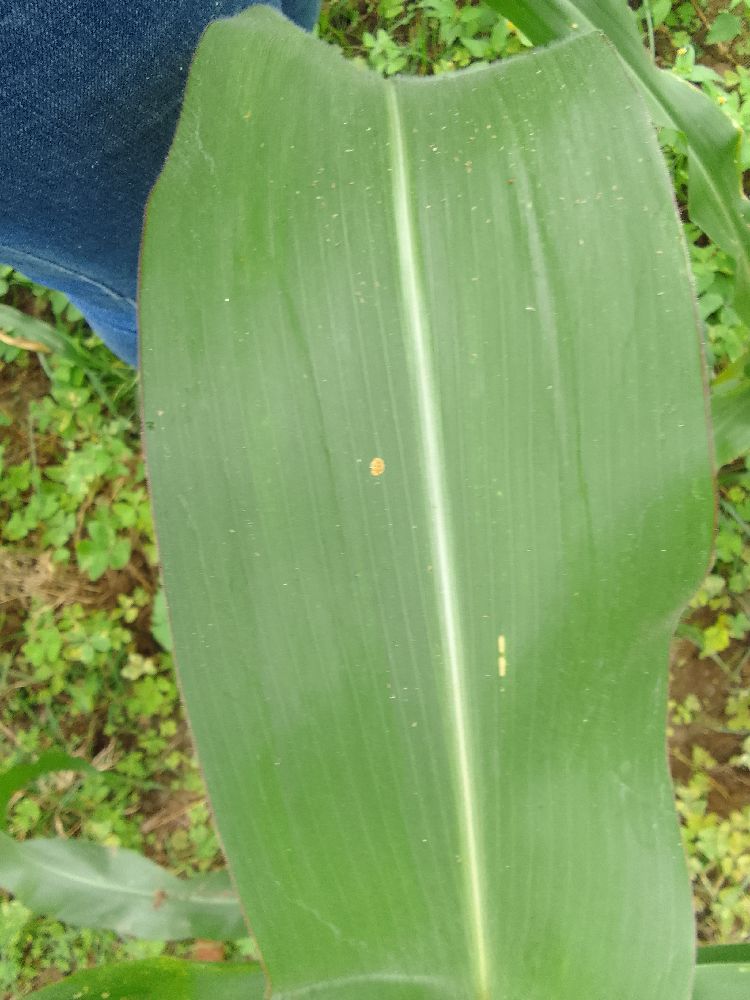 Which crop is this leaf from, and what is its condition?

maize, healthy
